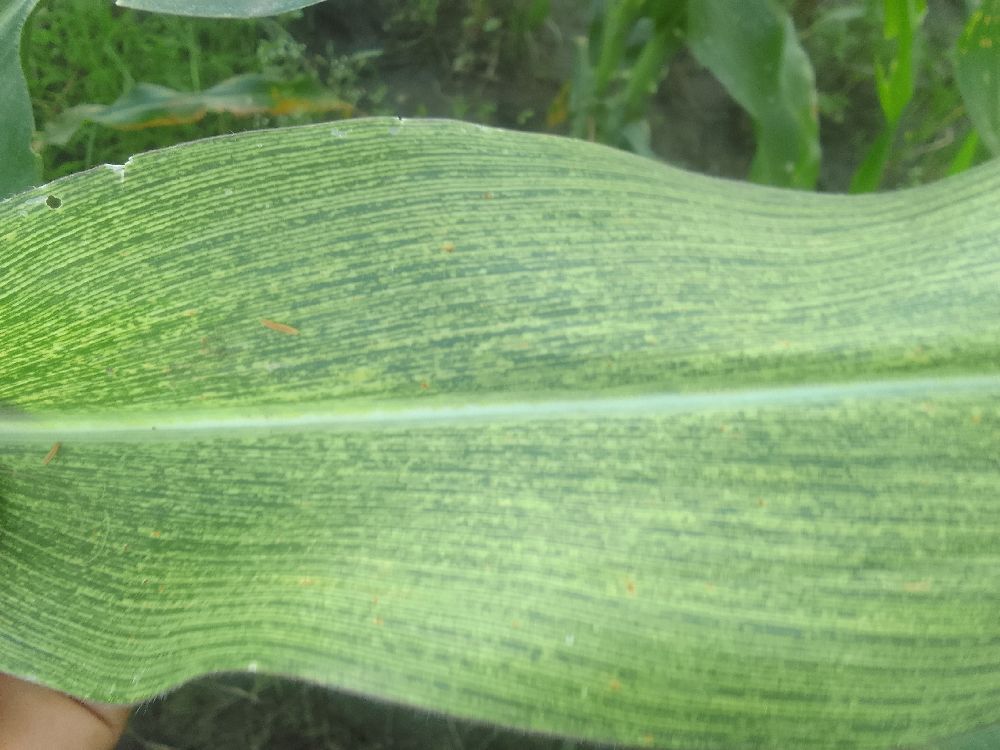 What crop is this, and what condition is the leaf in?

maize, maize streak virus
